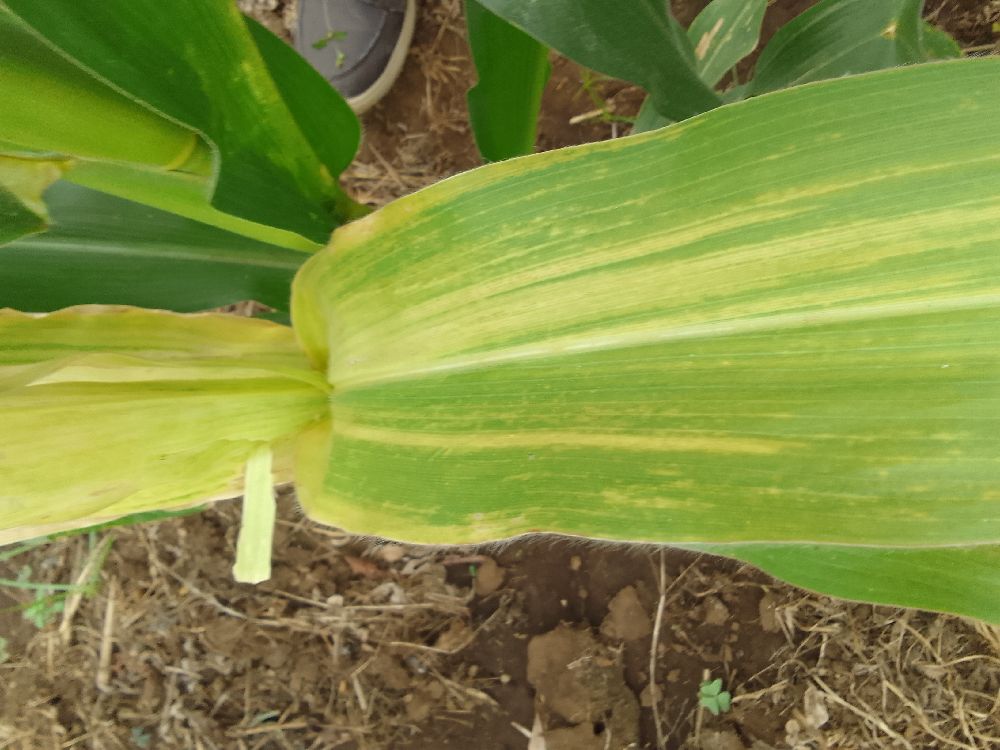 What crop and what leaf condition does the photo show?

maize, maize lethal necrosis
